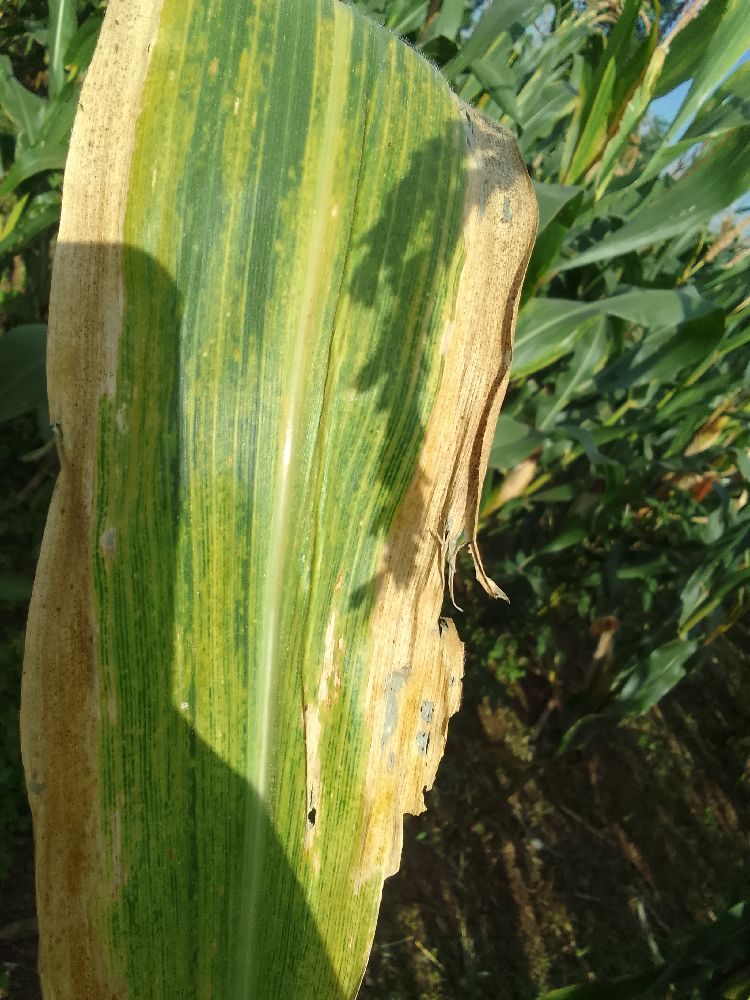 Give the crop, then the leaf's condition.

maize, maize lethal necrosis
